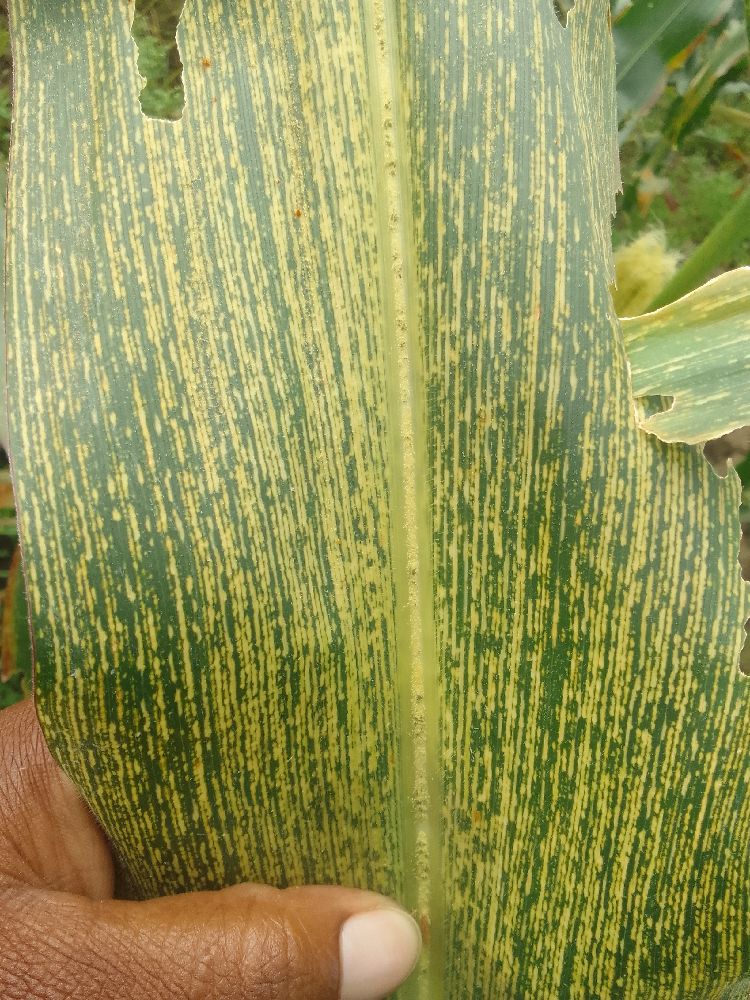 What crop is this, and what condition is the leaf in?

maize, maize streak virus
